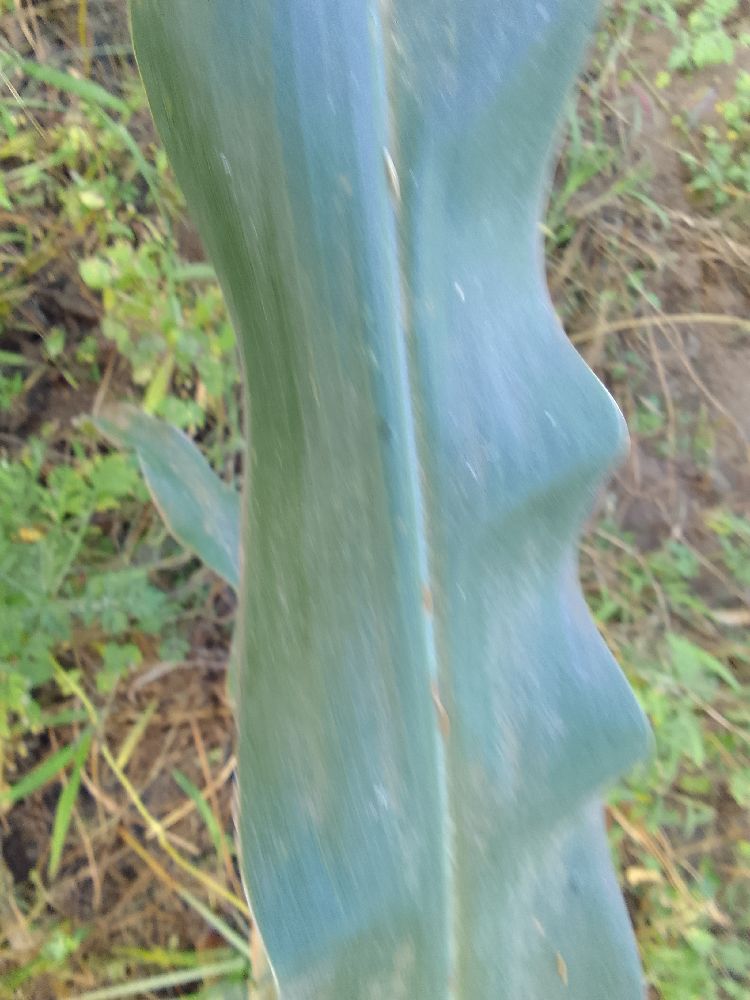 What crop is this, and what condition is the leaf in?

maize, healthy
